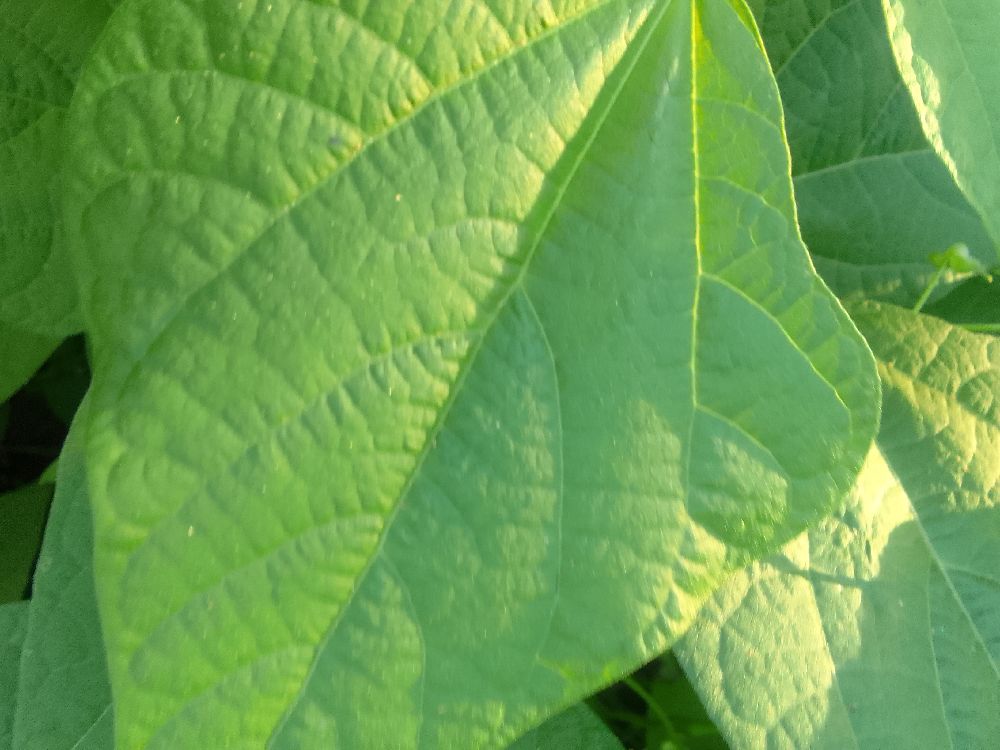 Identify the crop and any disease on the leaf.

common bean, healthy
